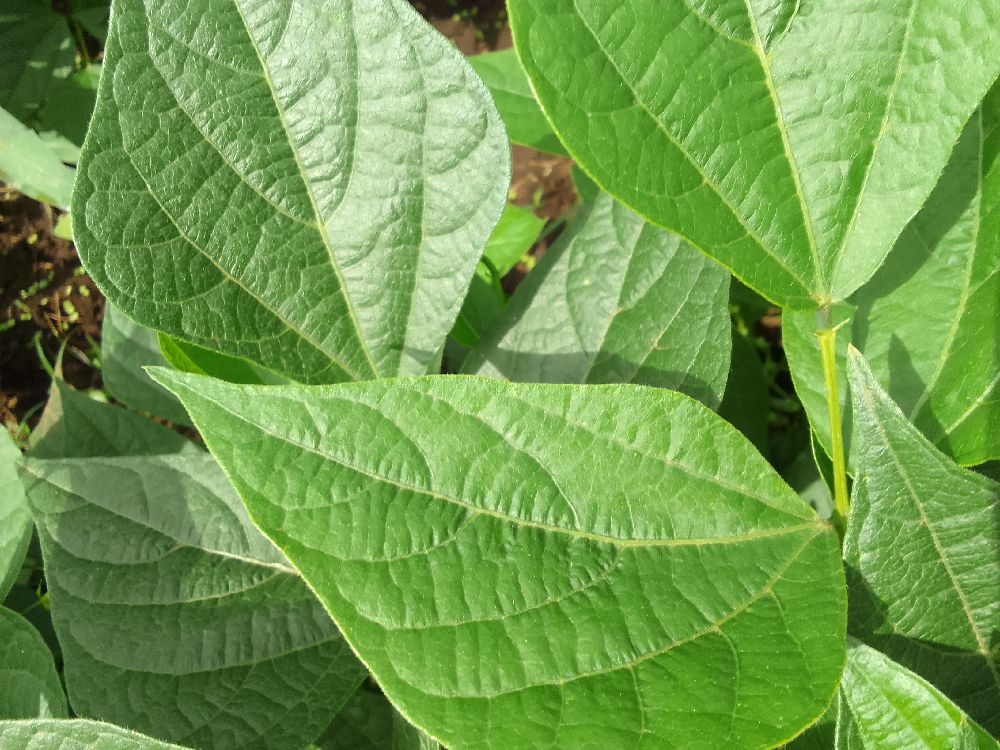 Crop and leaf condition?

common bean, healthy
